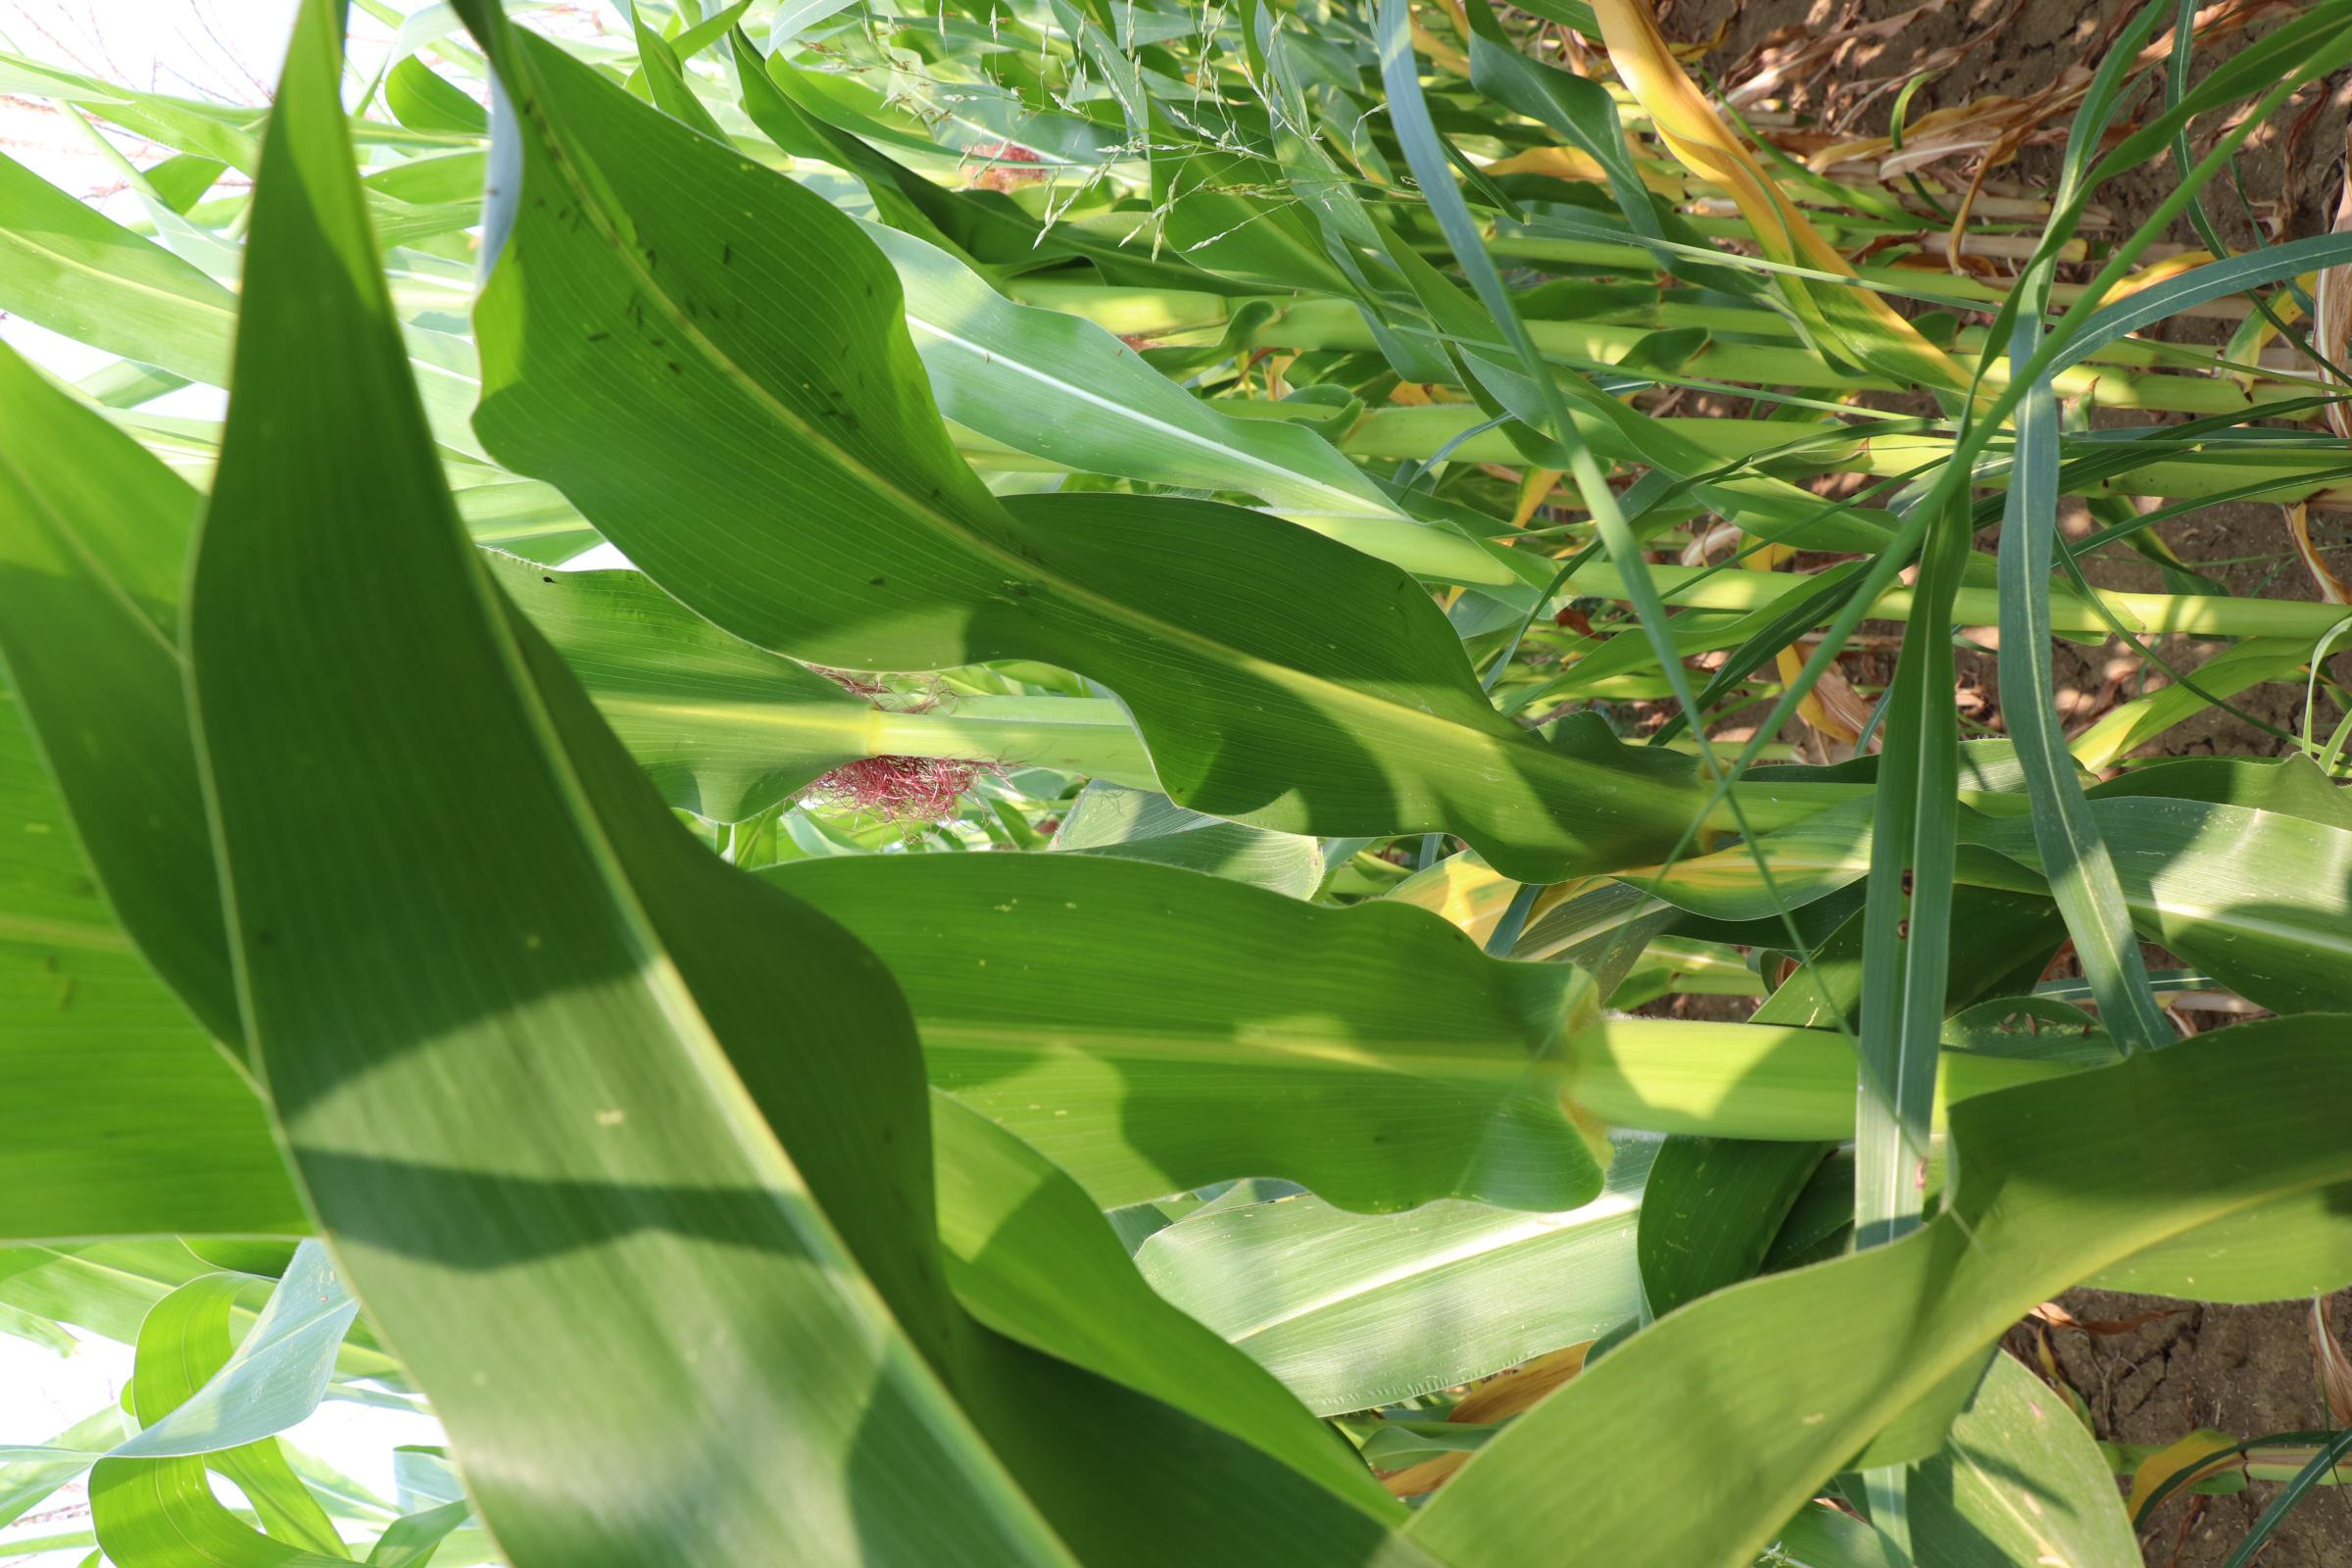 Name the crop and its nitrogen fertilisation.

maize, no added nitrogen
